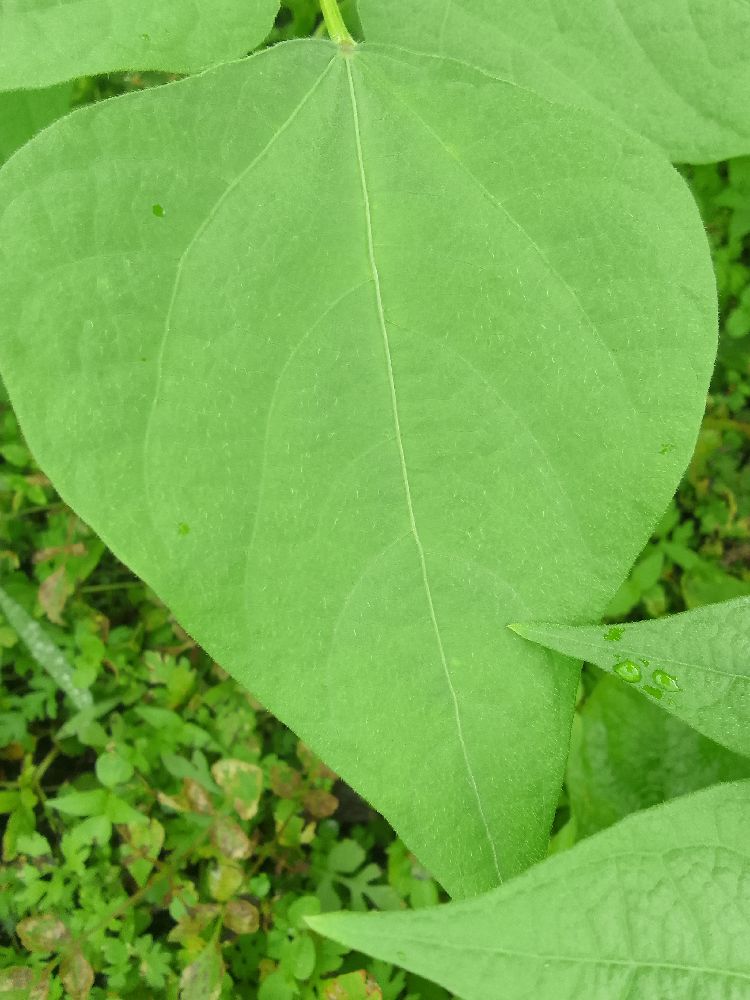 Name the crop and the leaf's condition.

common bean, healthy
